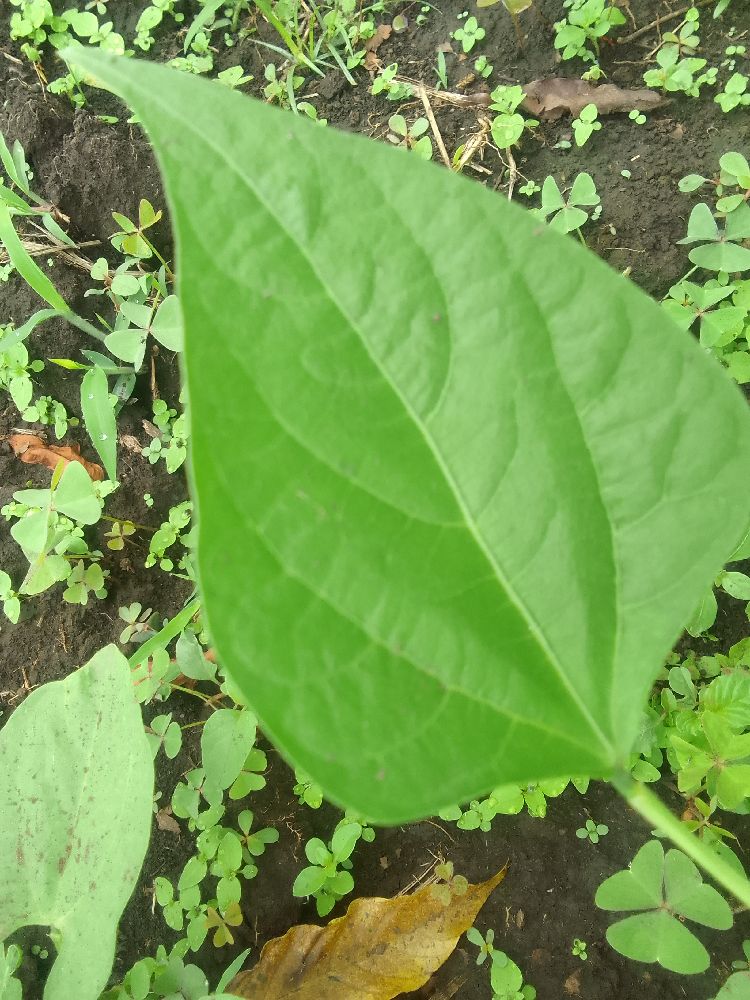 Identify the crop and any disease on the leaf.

common bean, healthy
